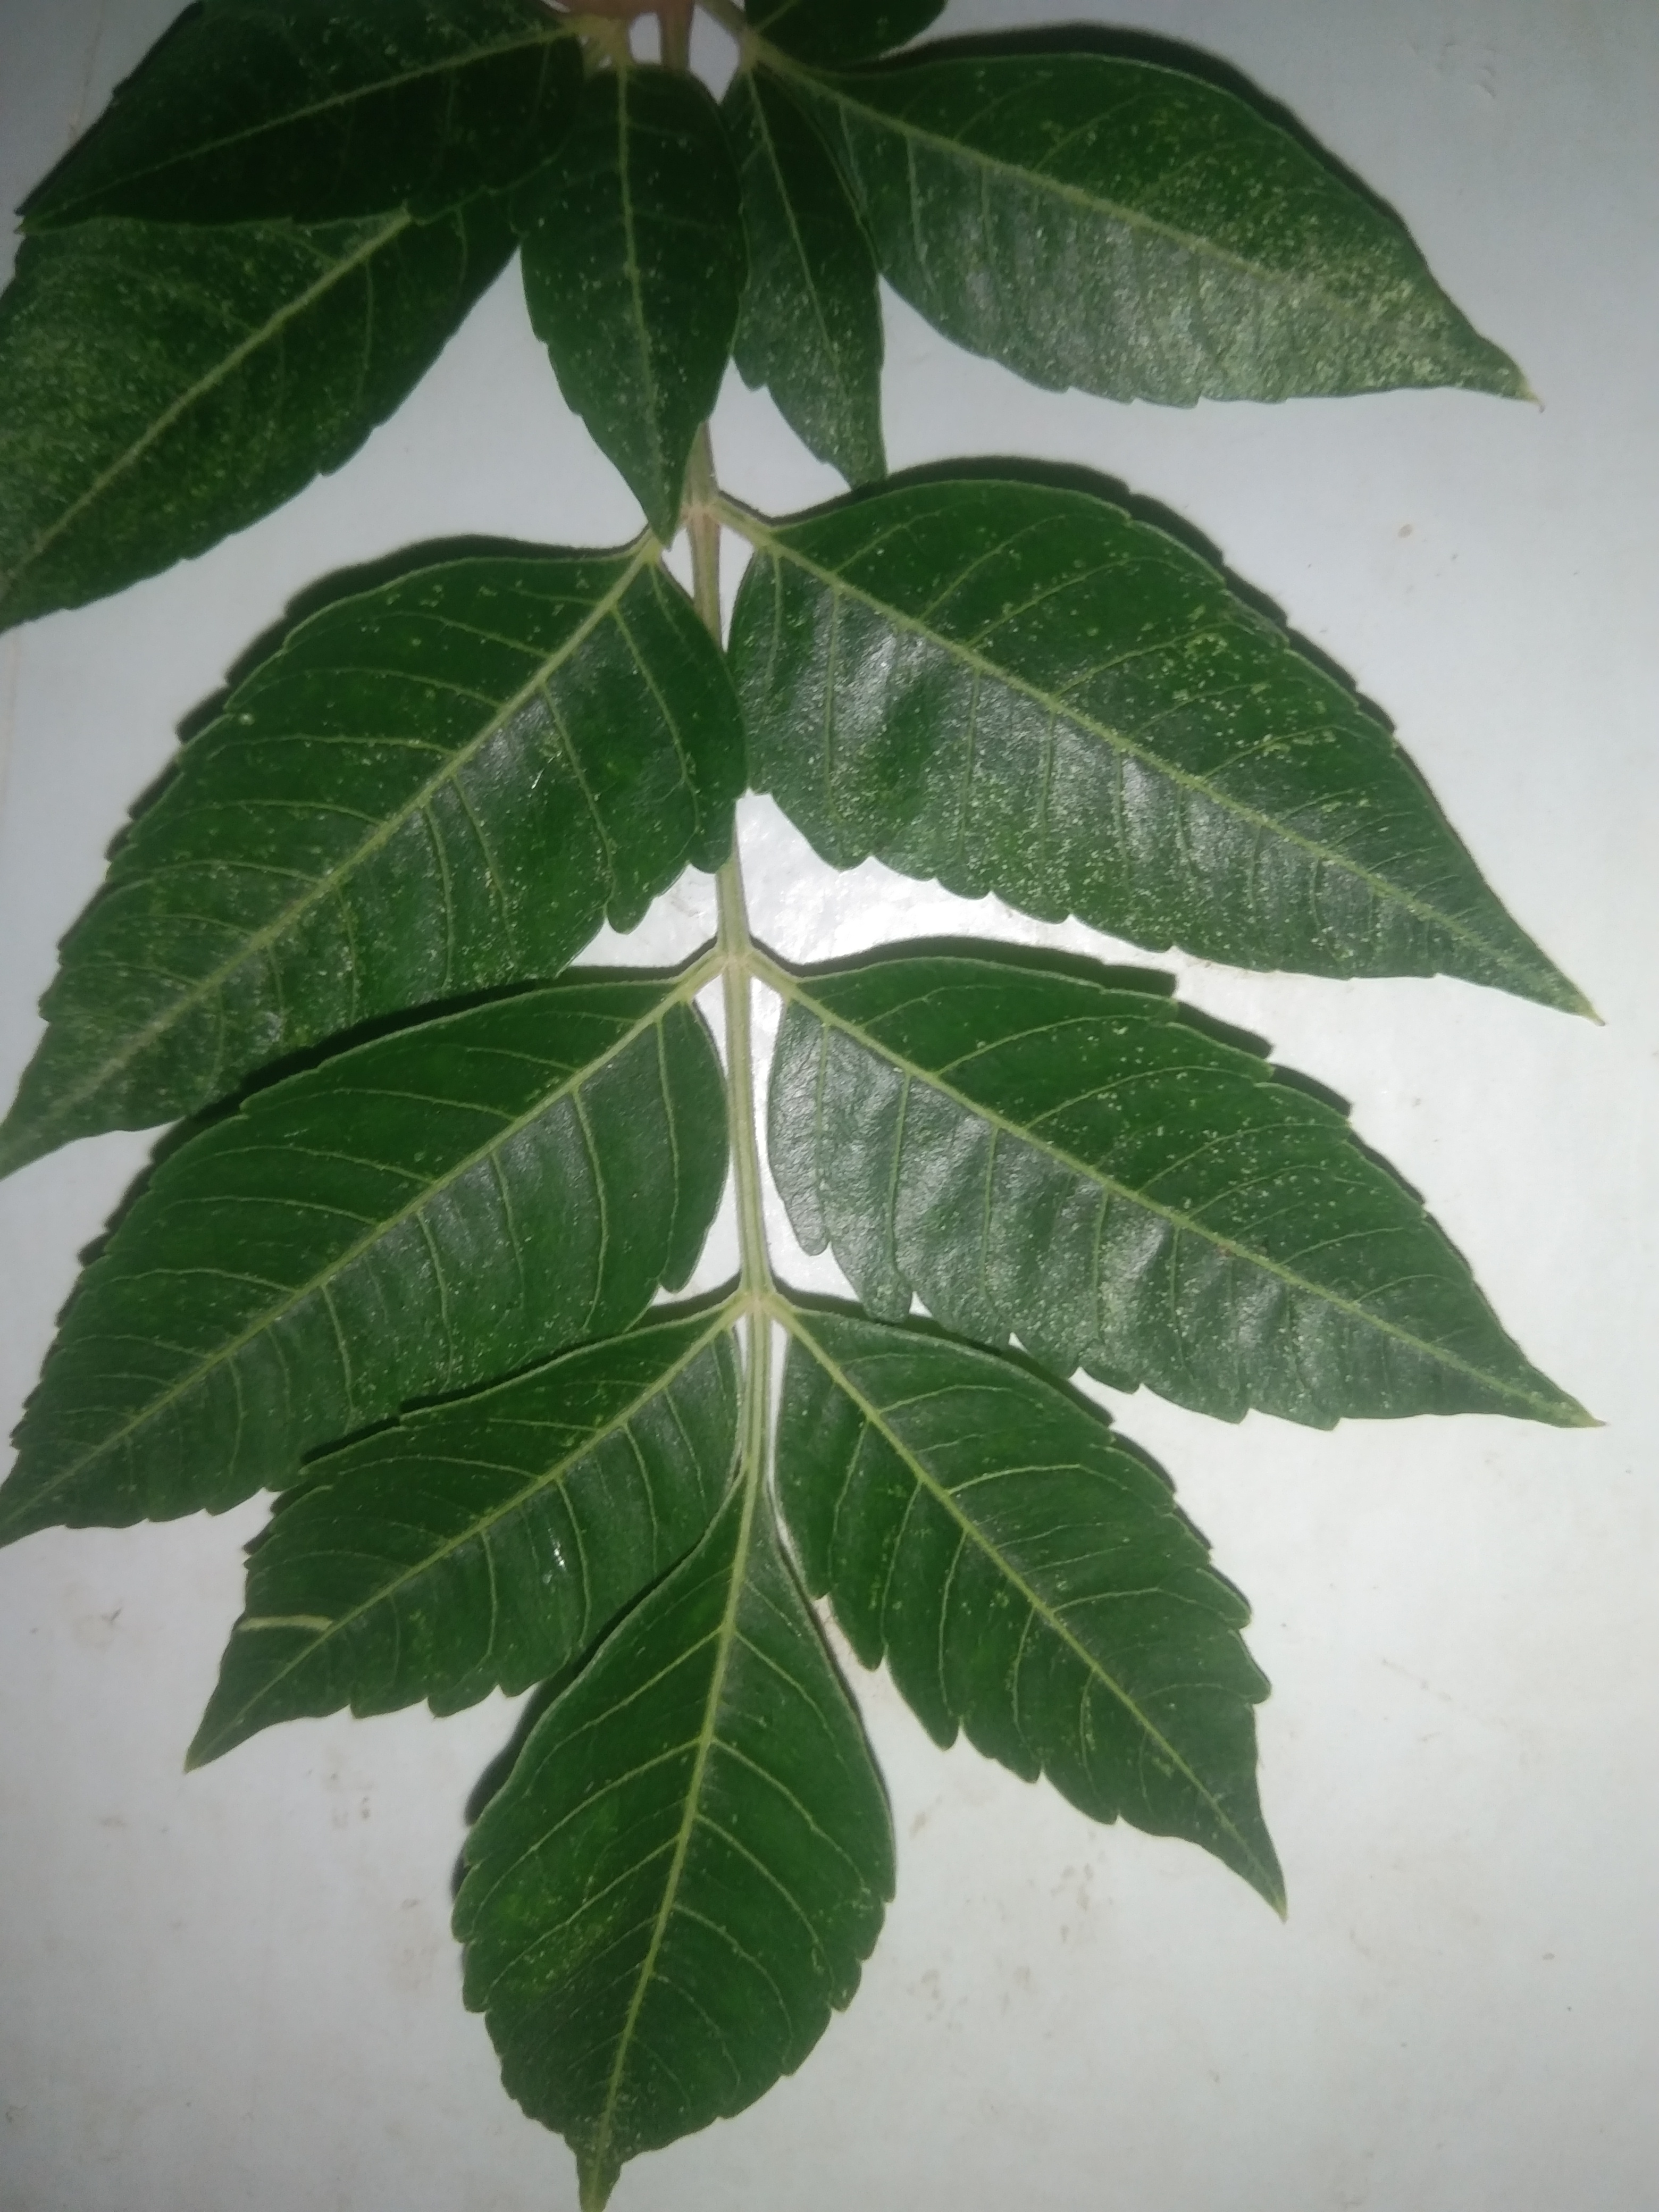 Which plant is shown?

neem
